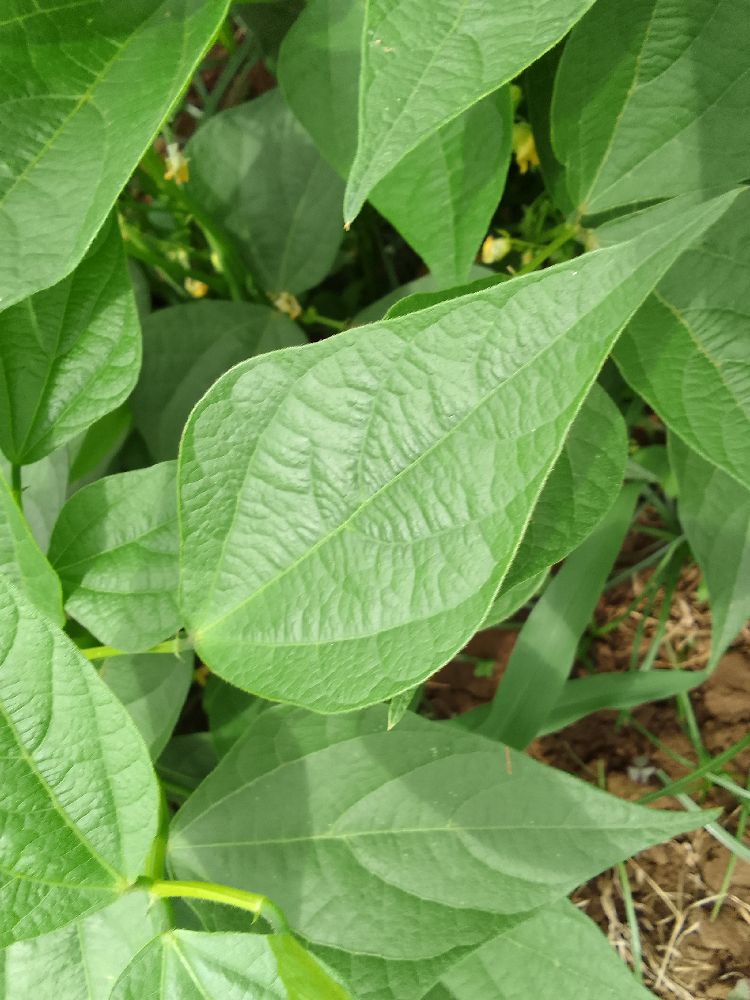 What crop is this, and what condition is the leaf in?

common bean, healthy
